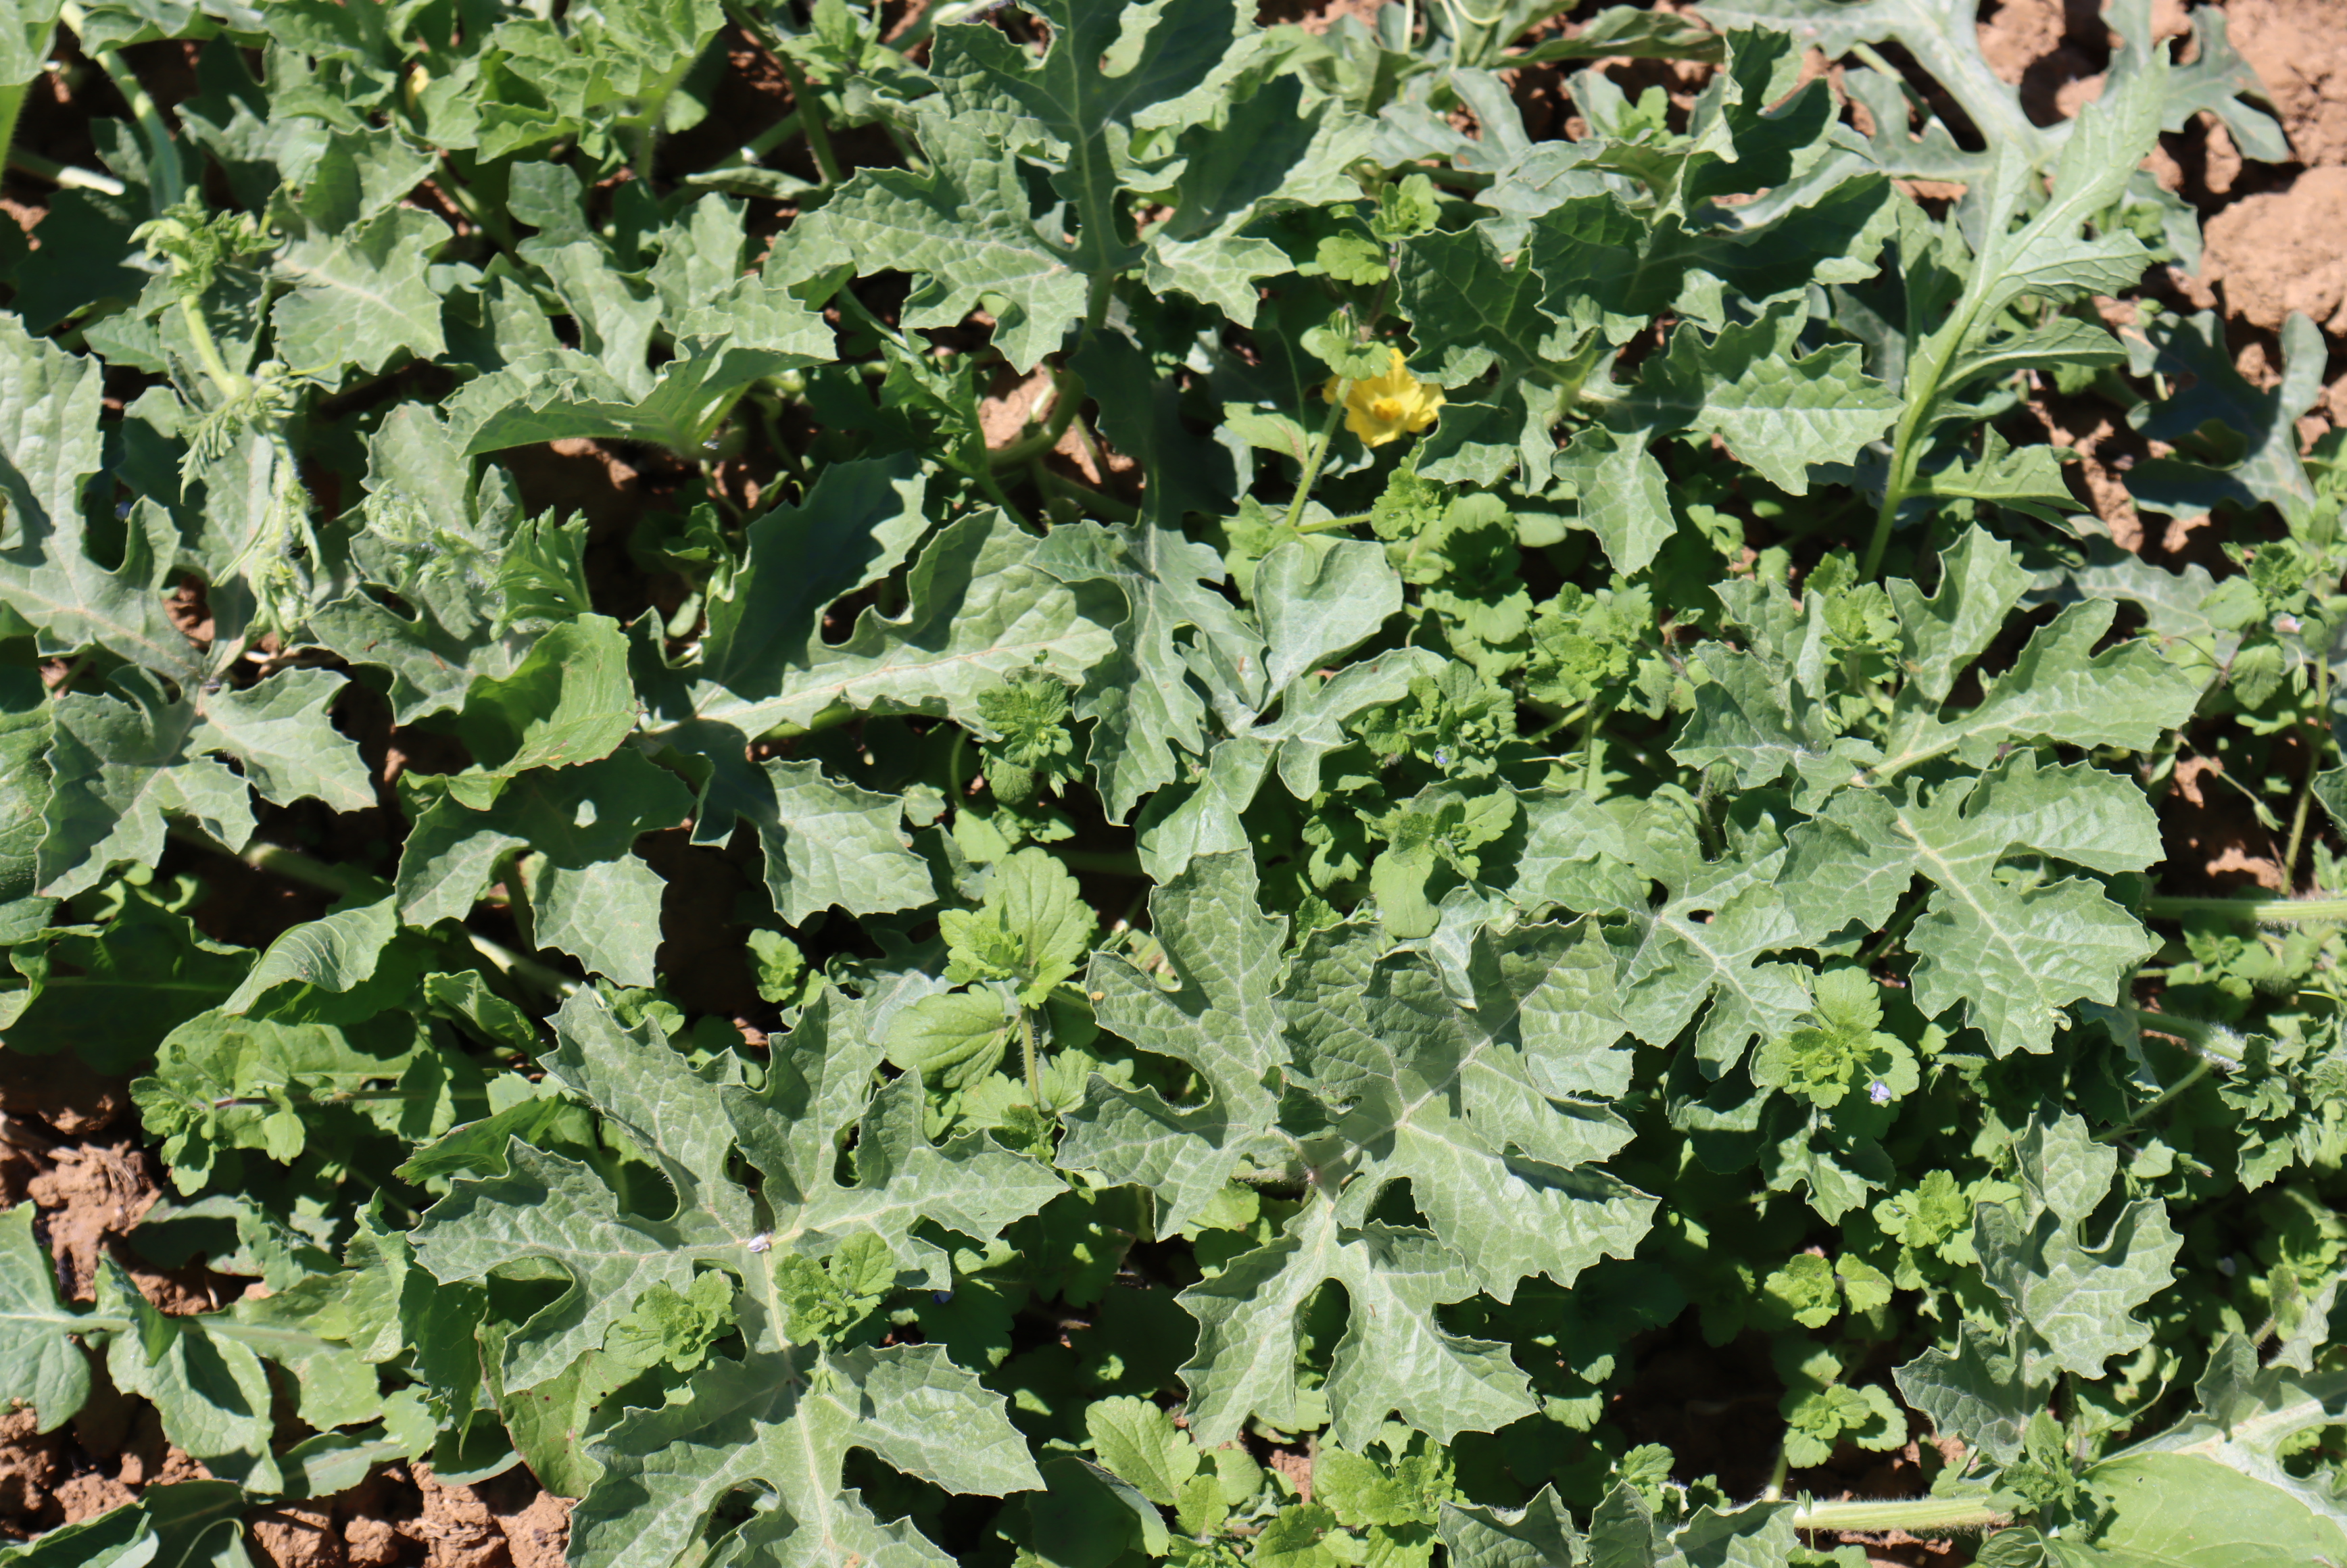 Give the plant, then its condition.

watermelon, weeds
